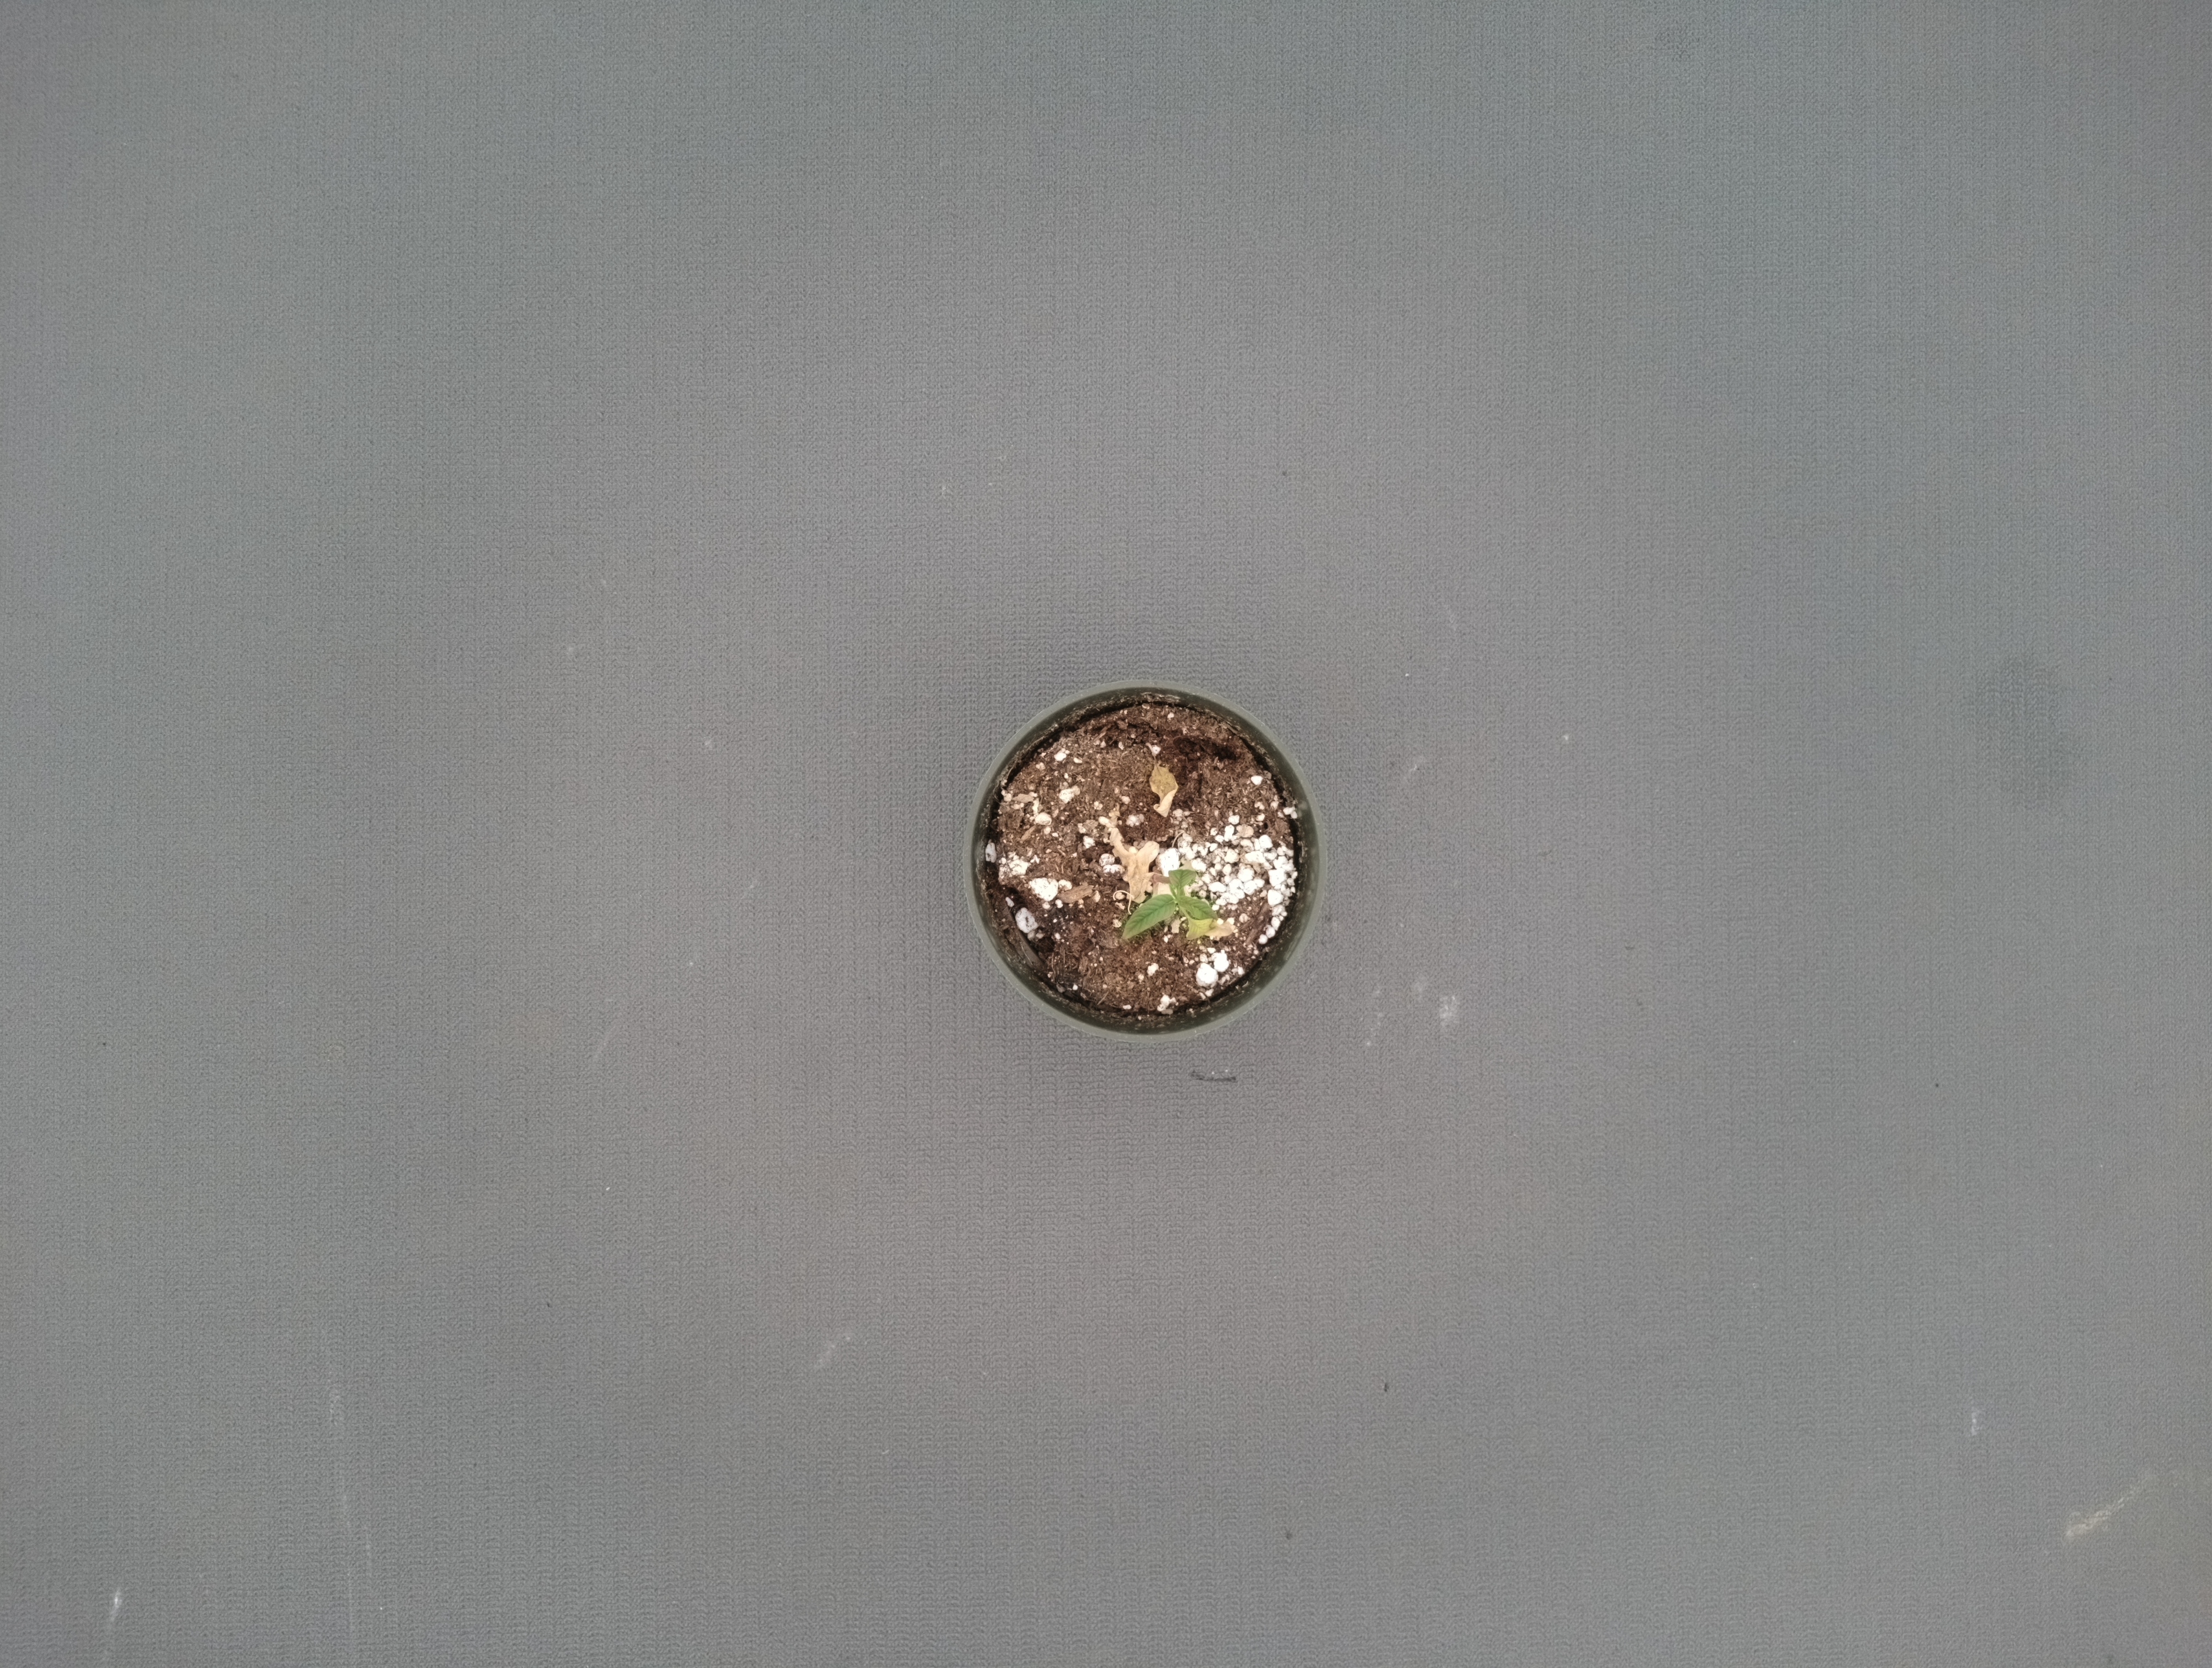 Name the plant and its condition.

waterhemp, chlorosis necrosis
